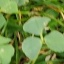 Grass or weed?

unstructured weed
